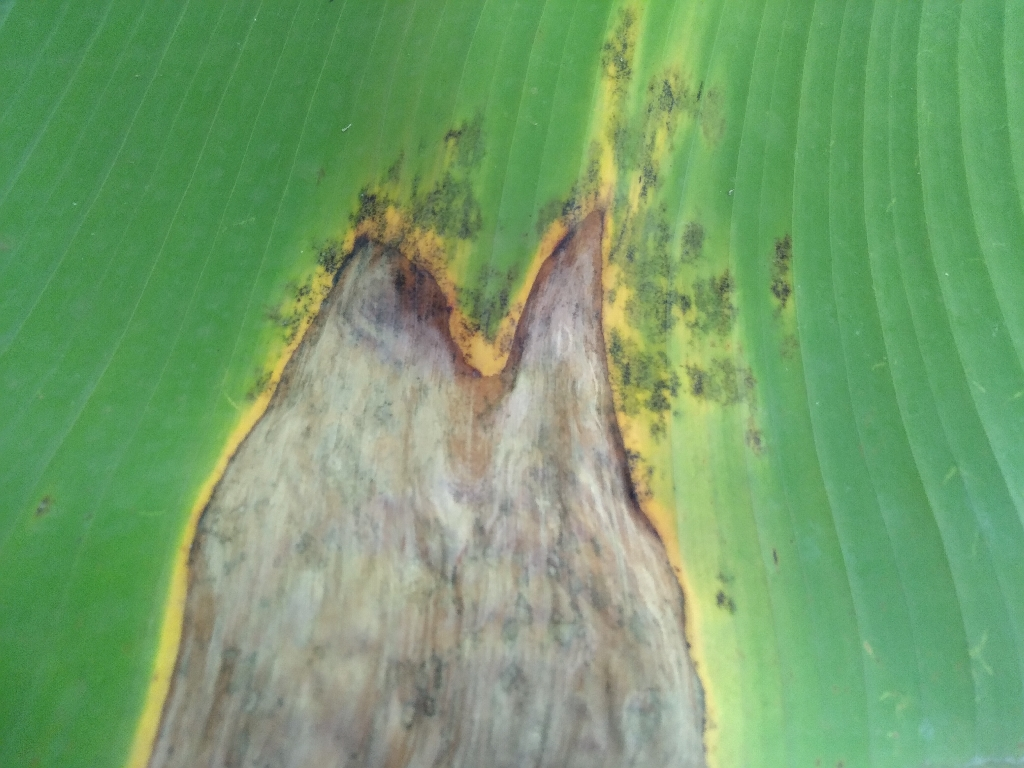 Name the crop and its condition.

banana, black sigatoka
